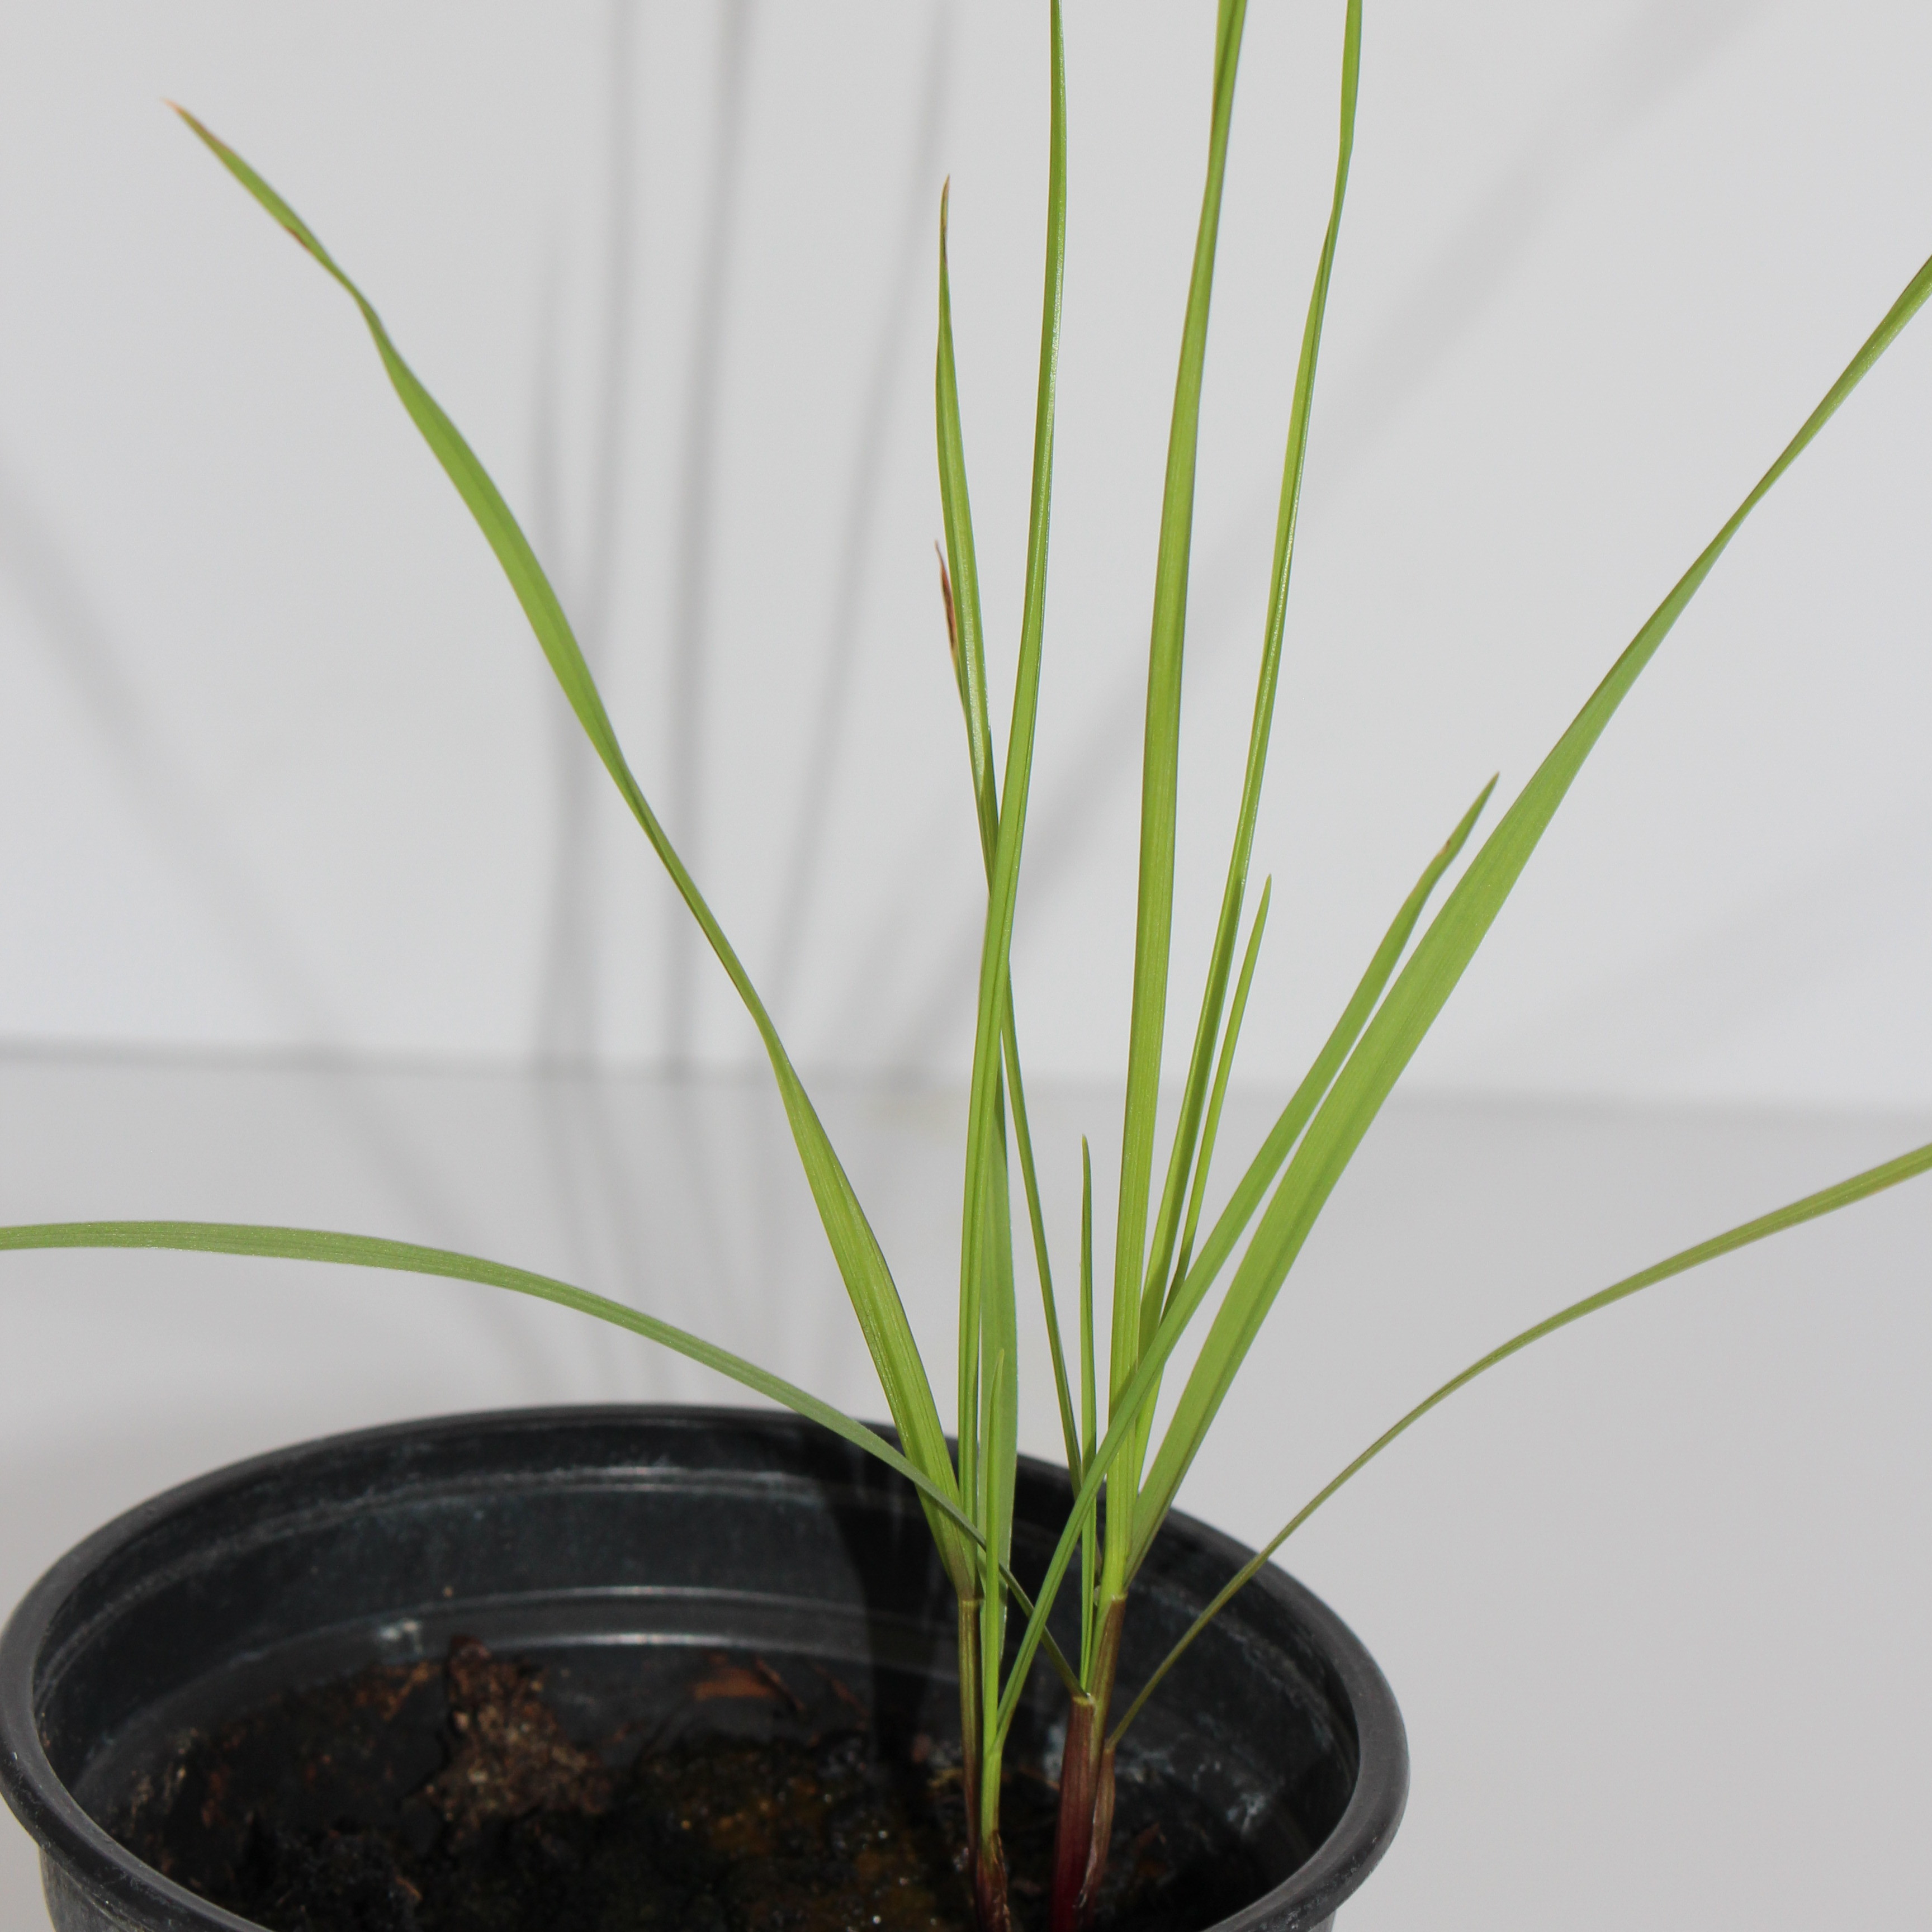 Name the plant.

Lolium multiflorum
